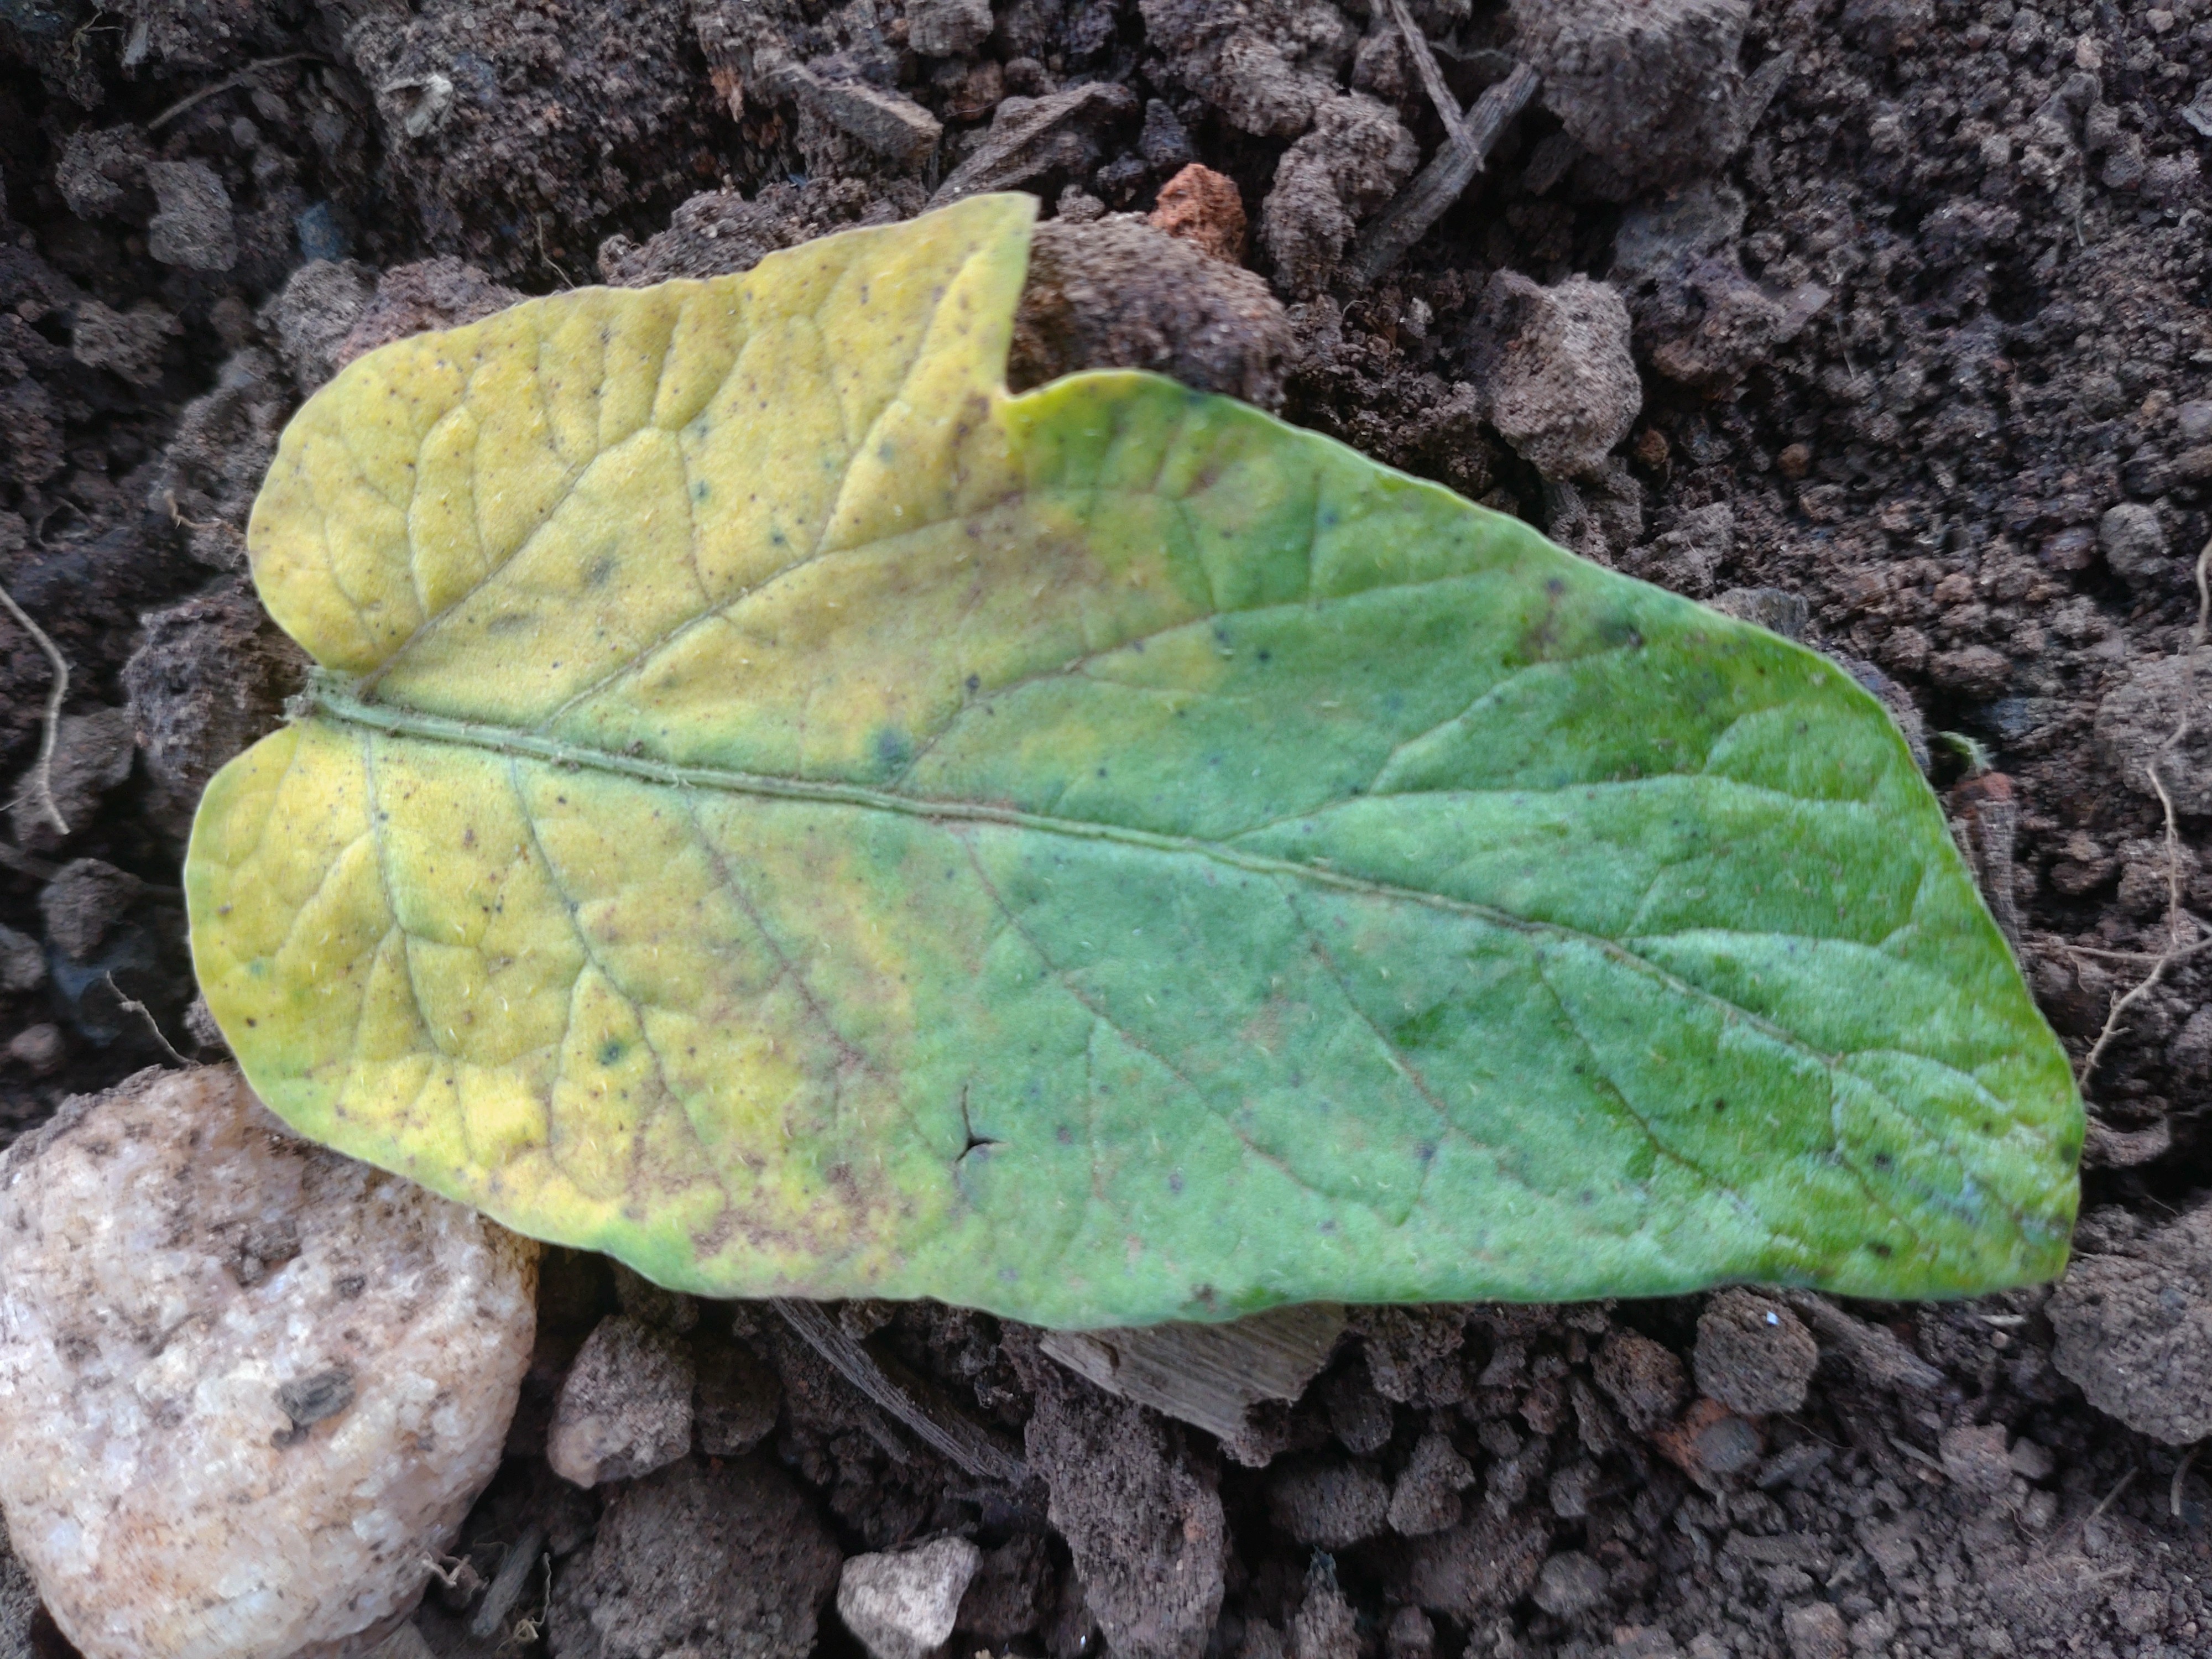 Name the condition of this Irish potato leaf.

late blight
